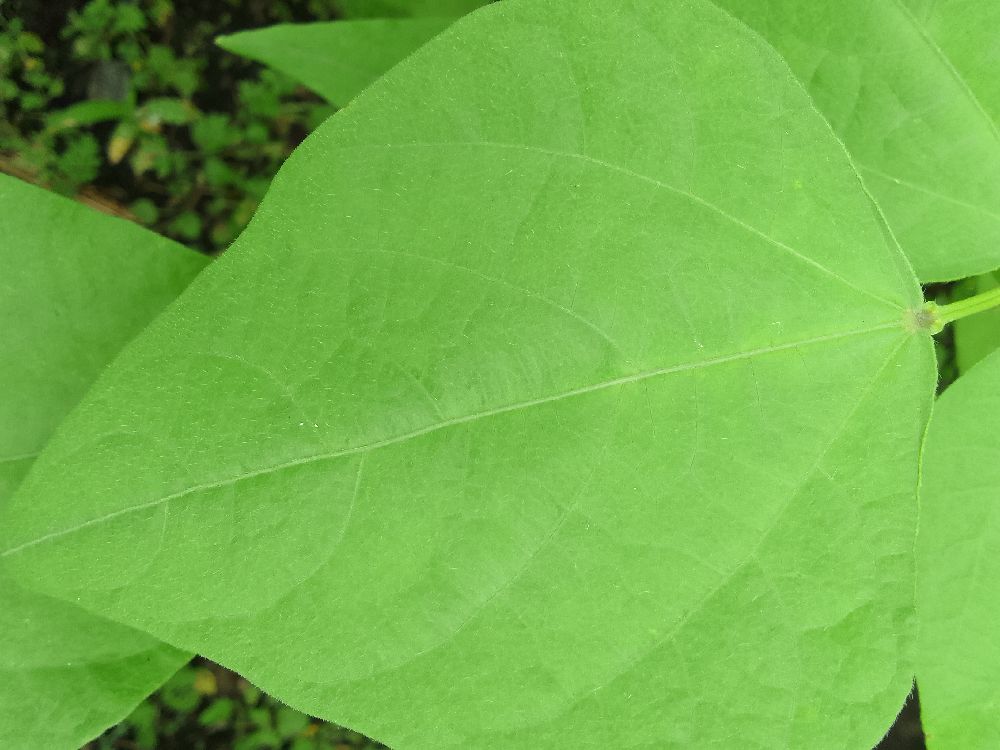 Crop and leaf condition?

common bean, healthy
